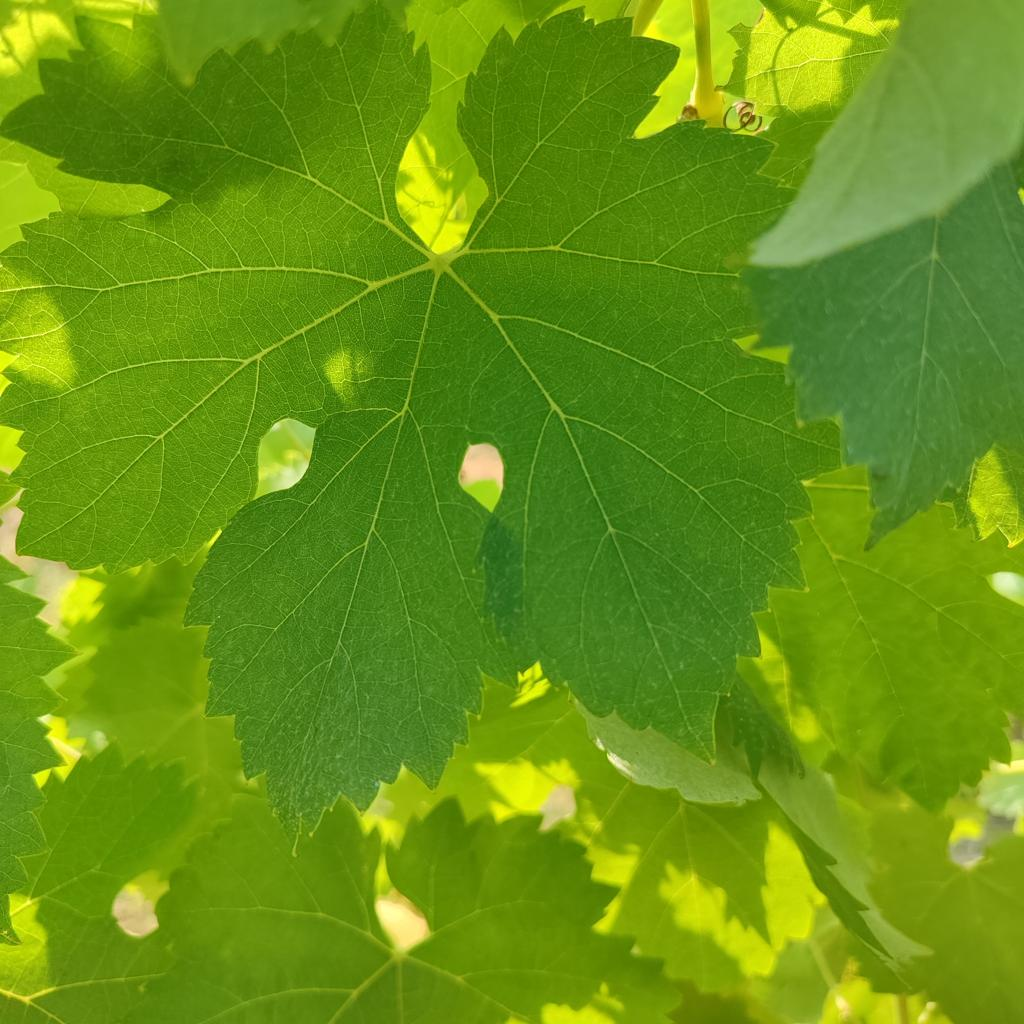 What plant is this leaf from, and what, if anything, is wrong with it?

grapevine, healthy
